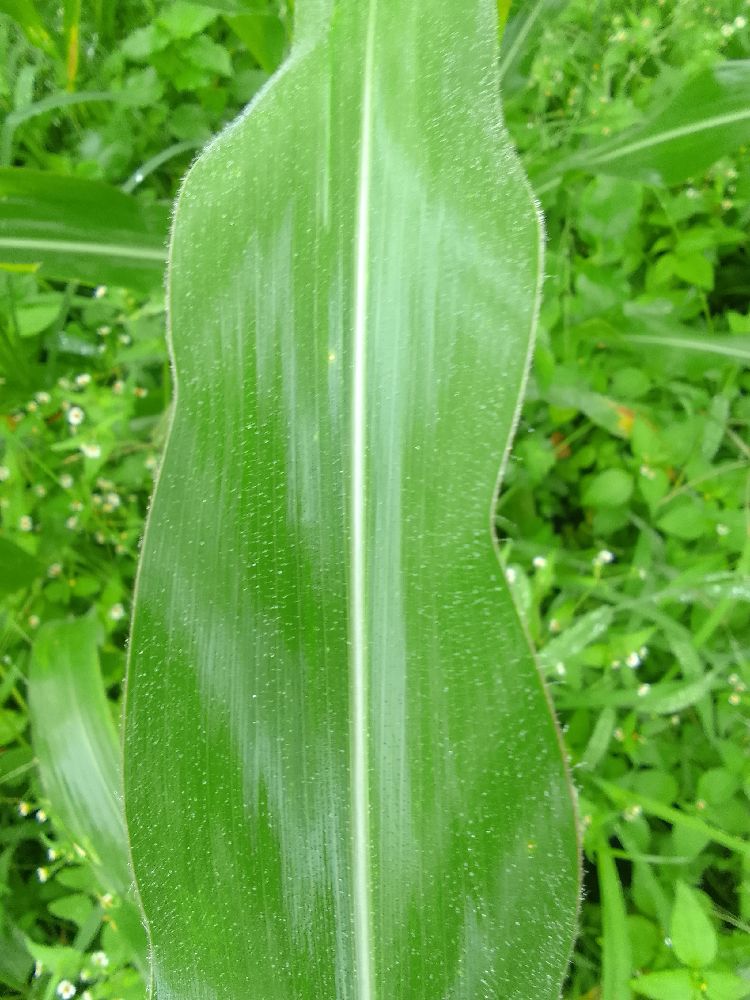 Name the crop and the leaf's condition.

maize, healthy
